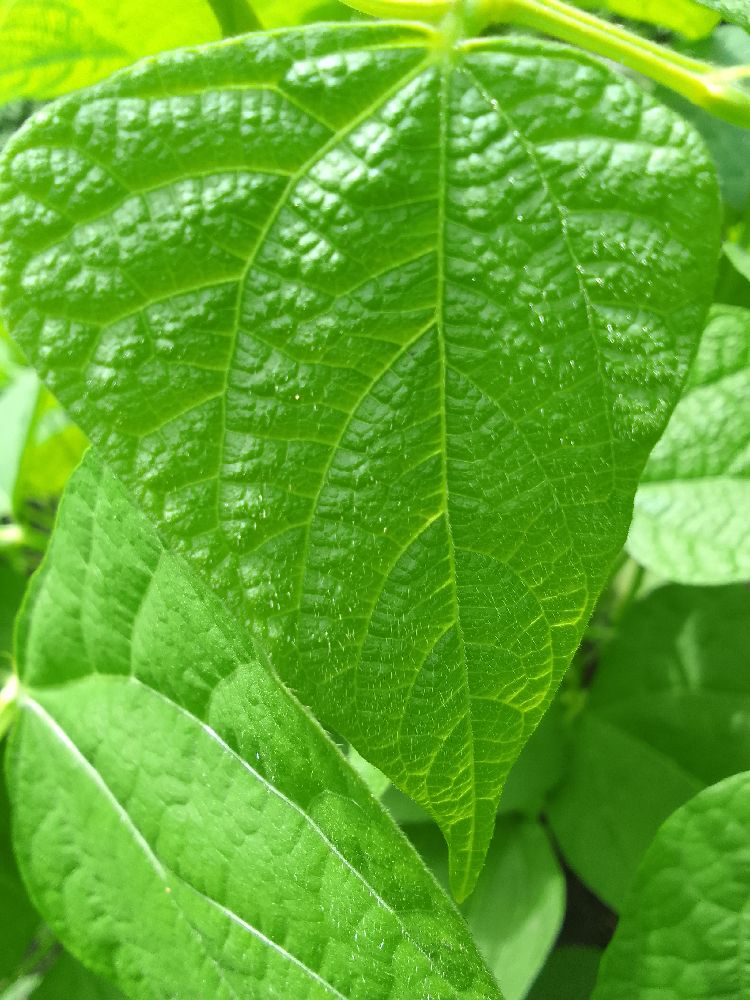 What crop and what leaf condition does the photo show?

common bean, healthy
